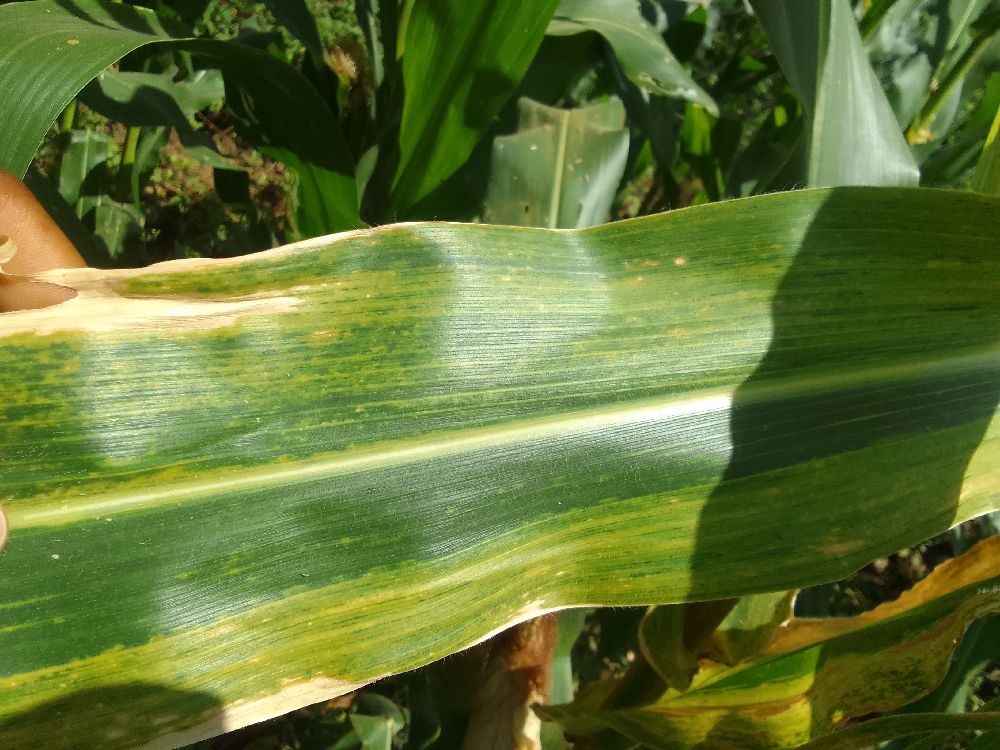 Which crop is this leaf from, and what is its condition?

maize, maize lethal necrosis
